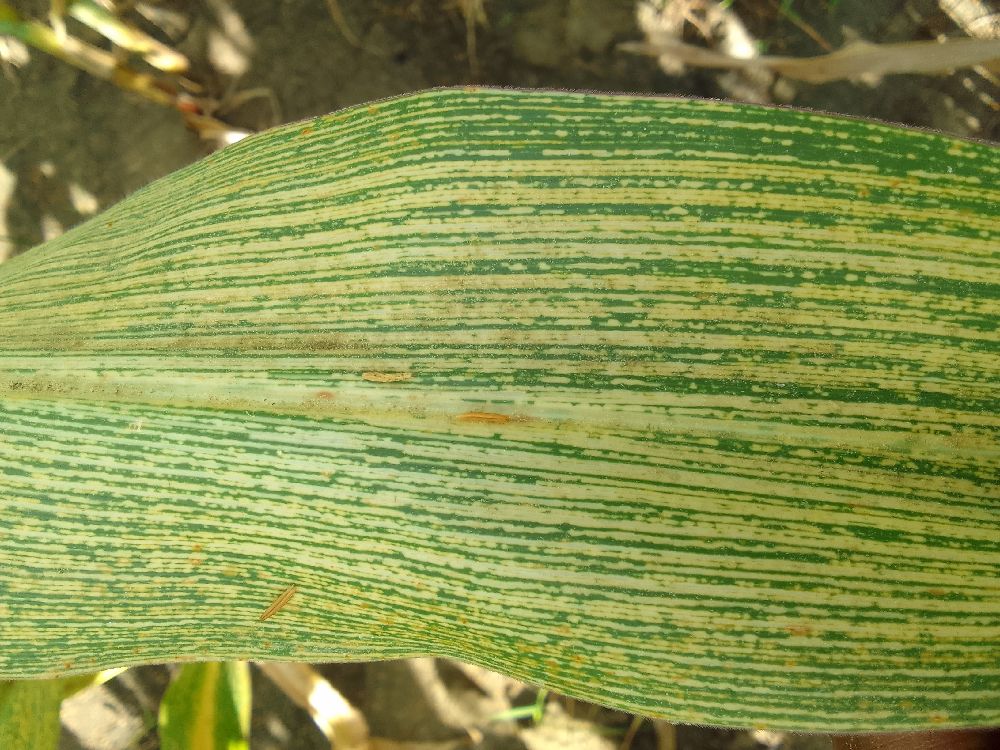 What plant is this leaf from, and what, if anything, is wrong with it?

maize, maize streak virus
